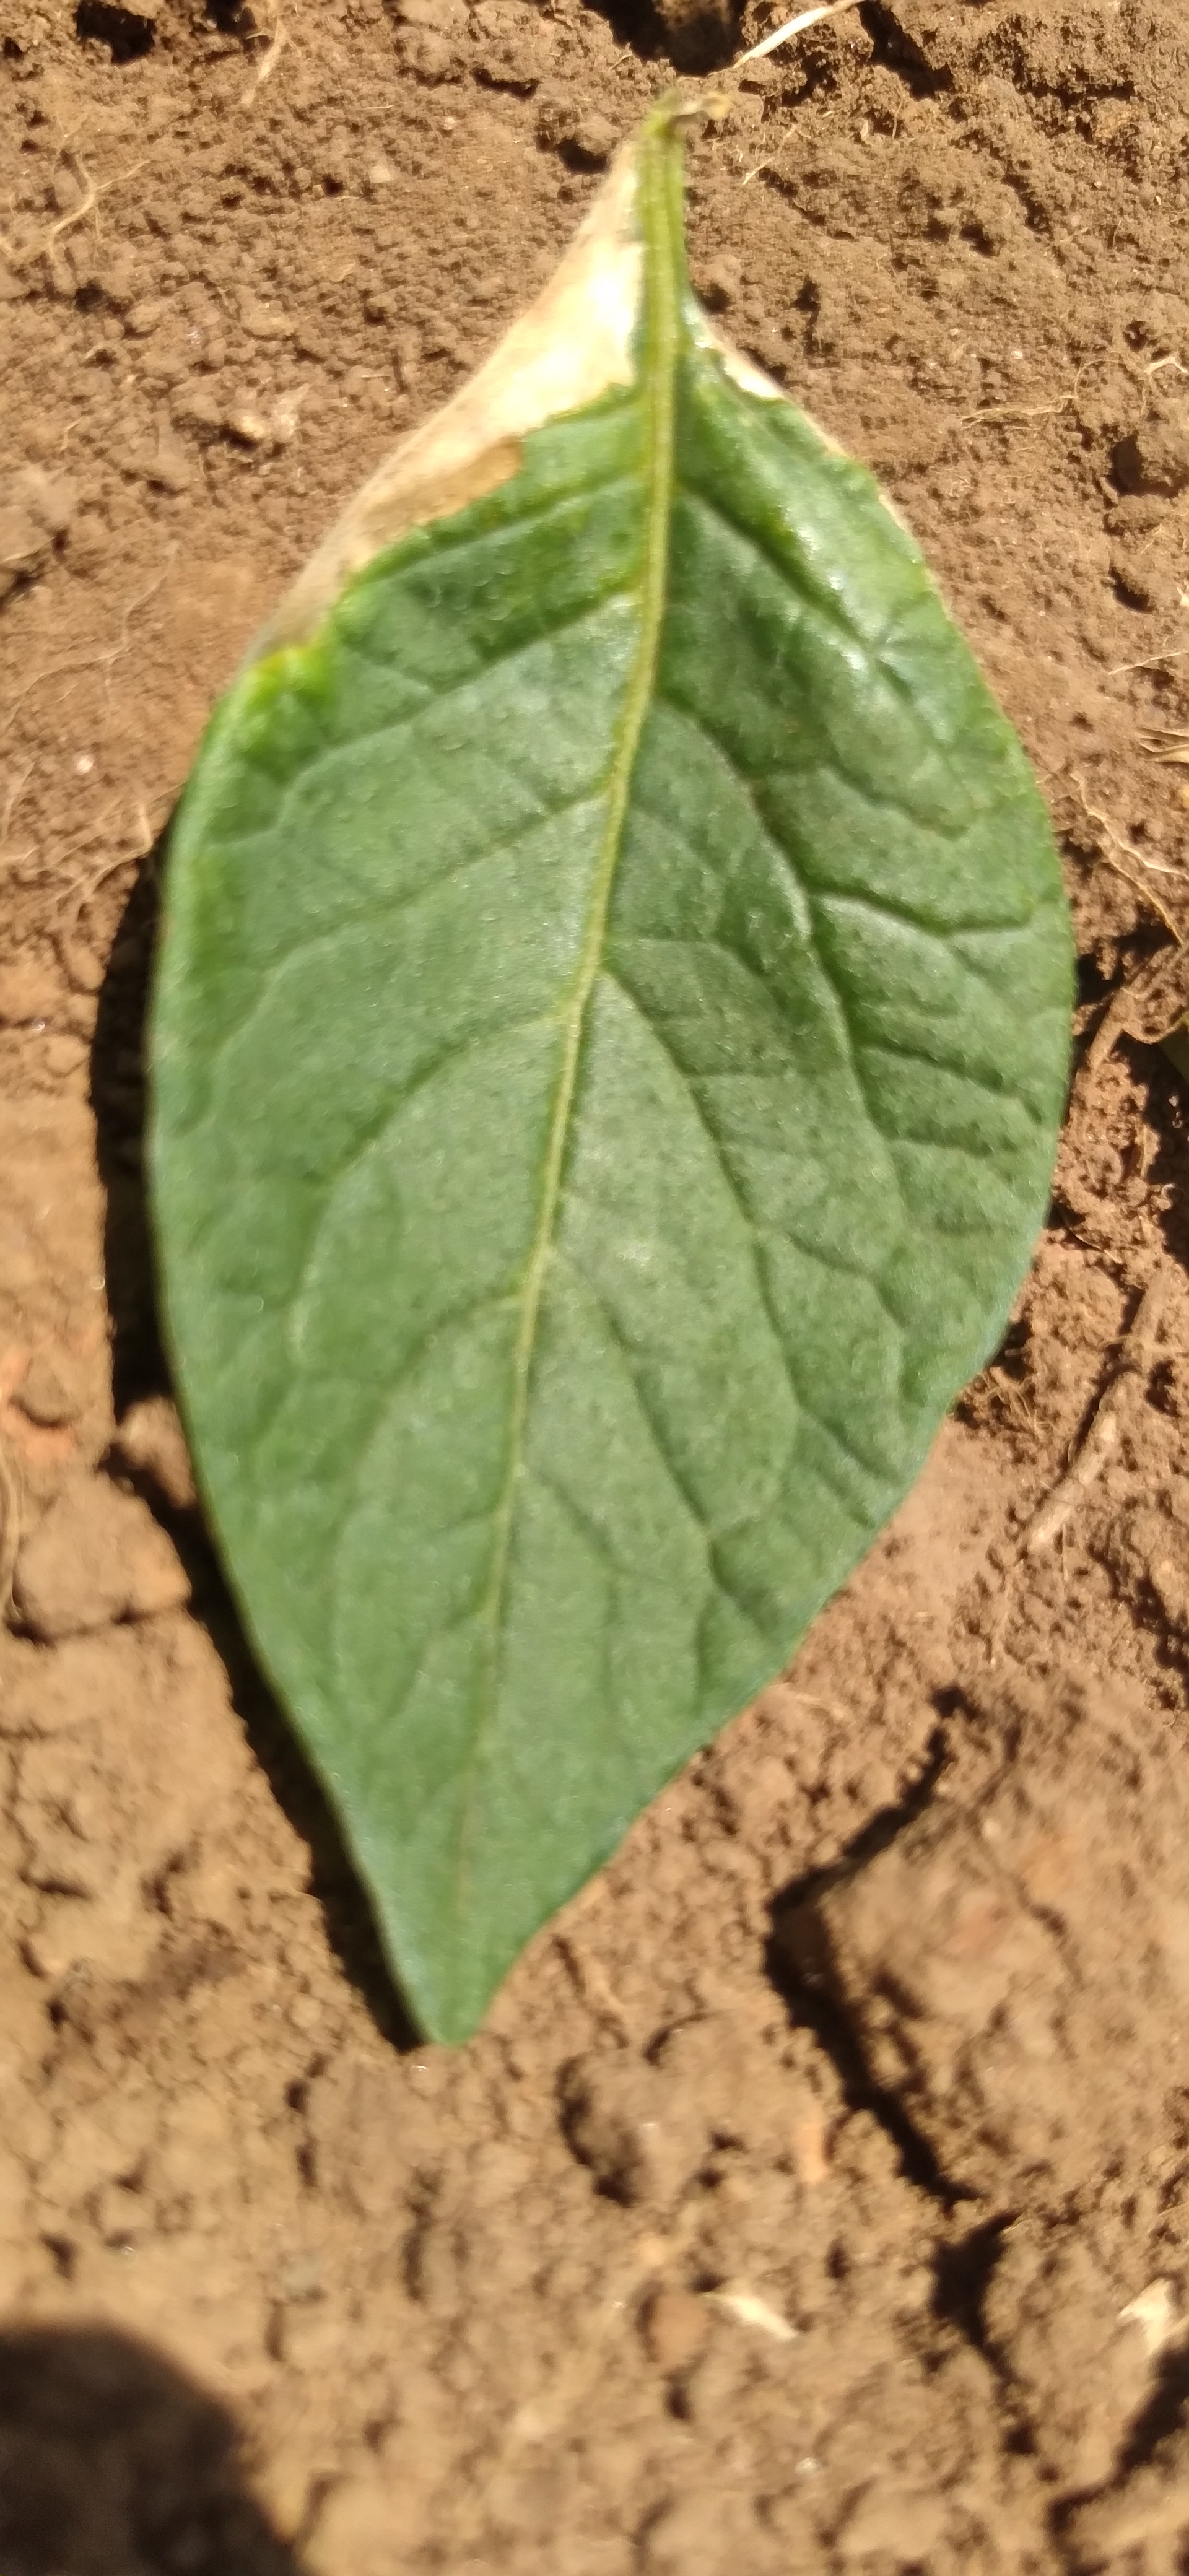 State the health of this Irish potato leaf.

early blight
